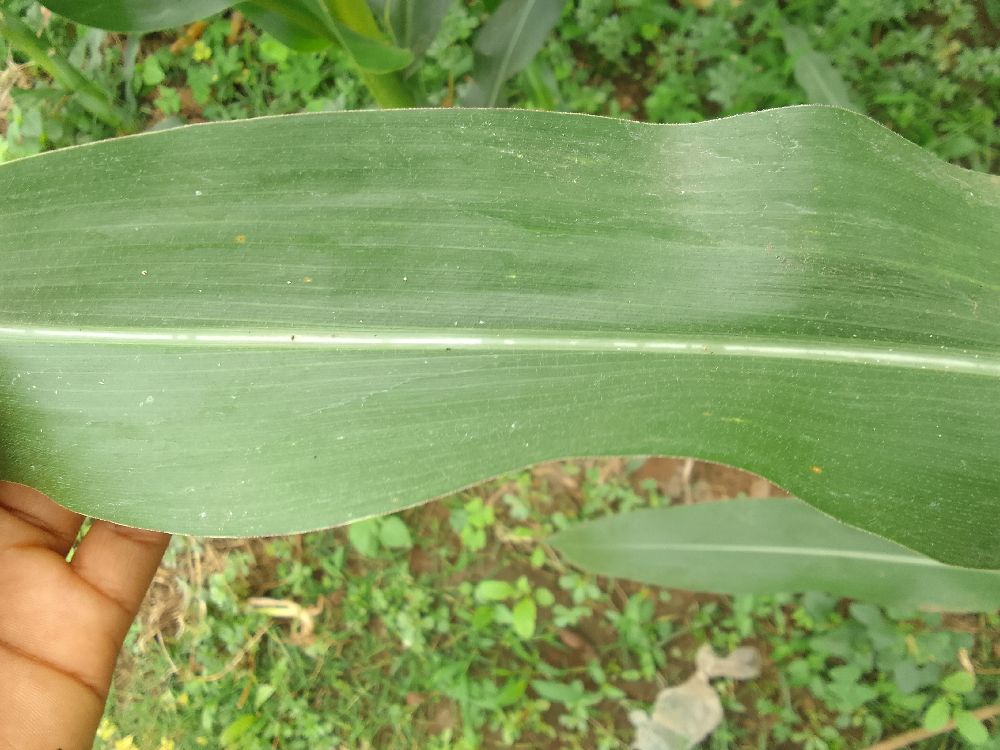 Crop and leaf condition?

maize, healthy
